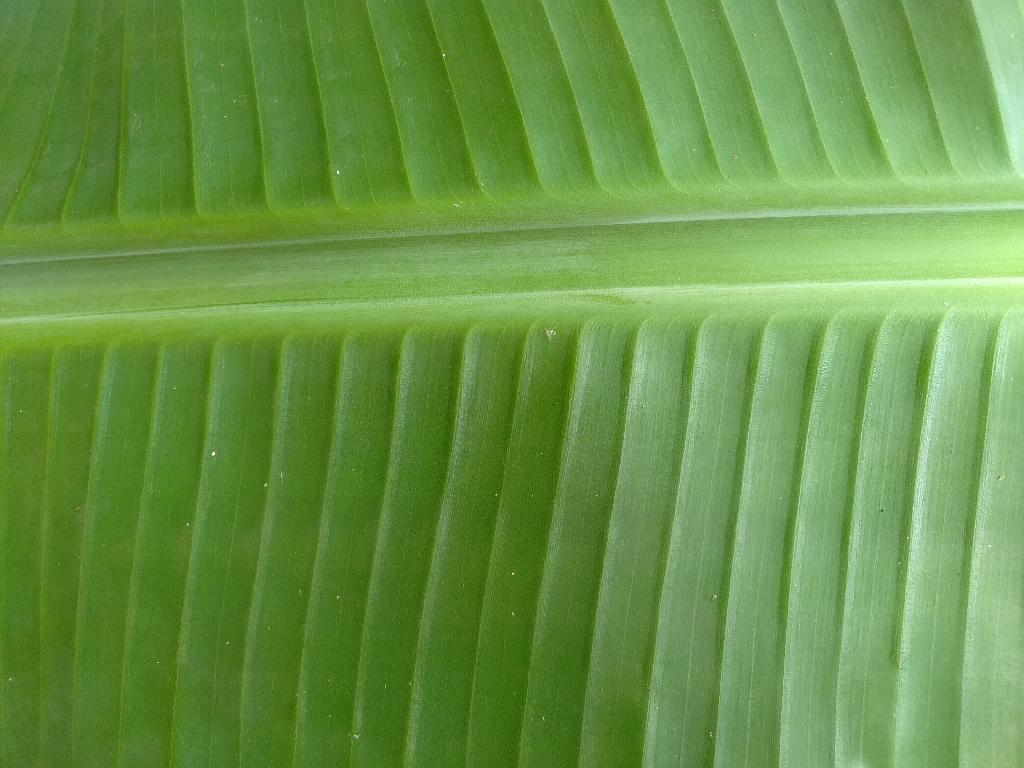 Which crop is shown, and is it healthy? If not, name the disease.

banana, healthy
